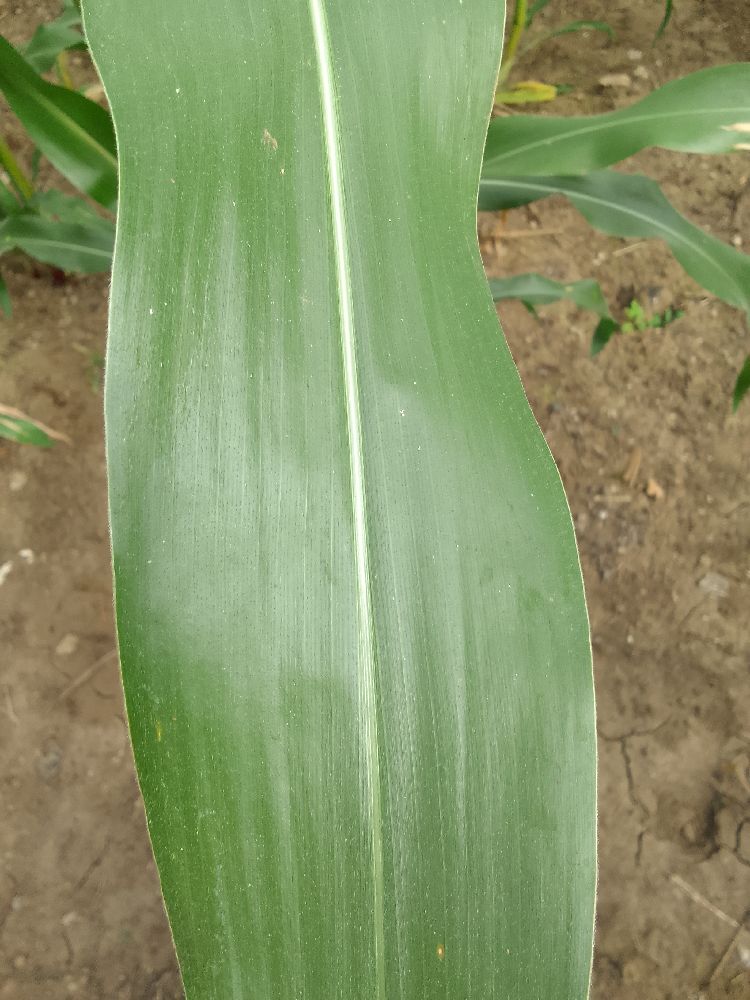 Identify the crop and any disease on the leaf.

maize, healthy
